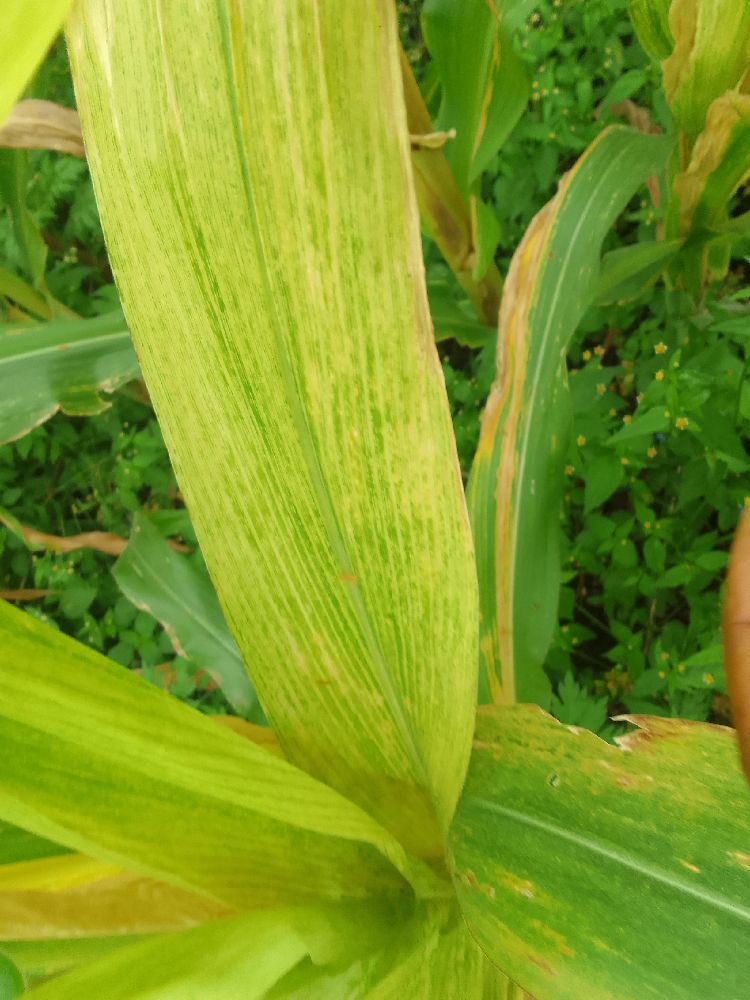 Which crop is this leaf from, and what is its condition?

maize, maize lethal necrosis
